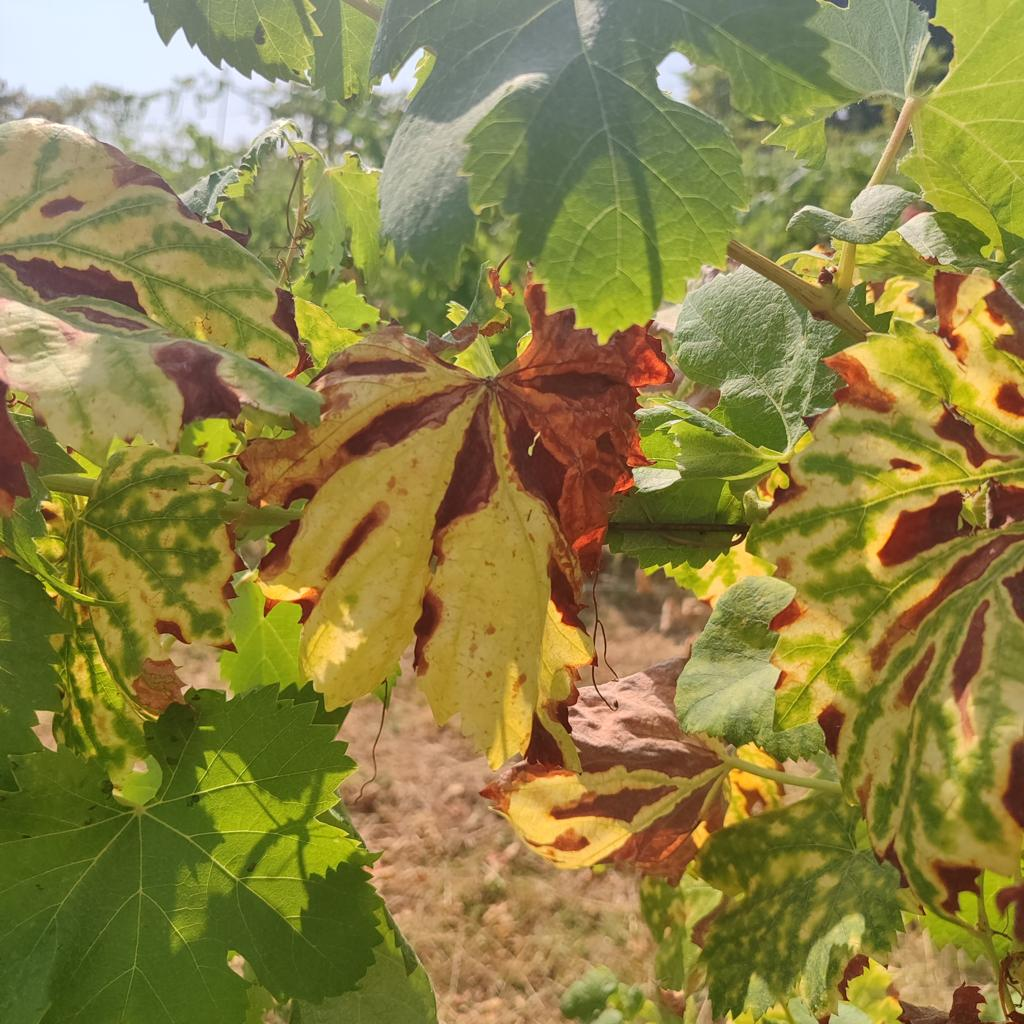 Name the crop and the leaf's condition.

grapevine, esca complex
